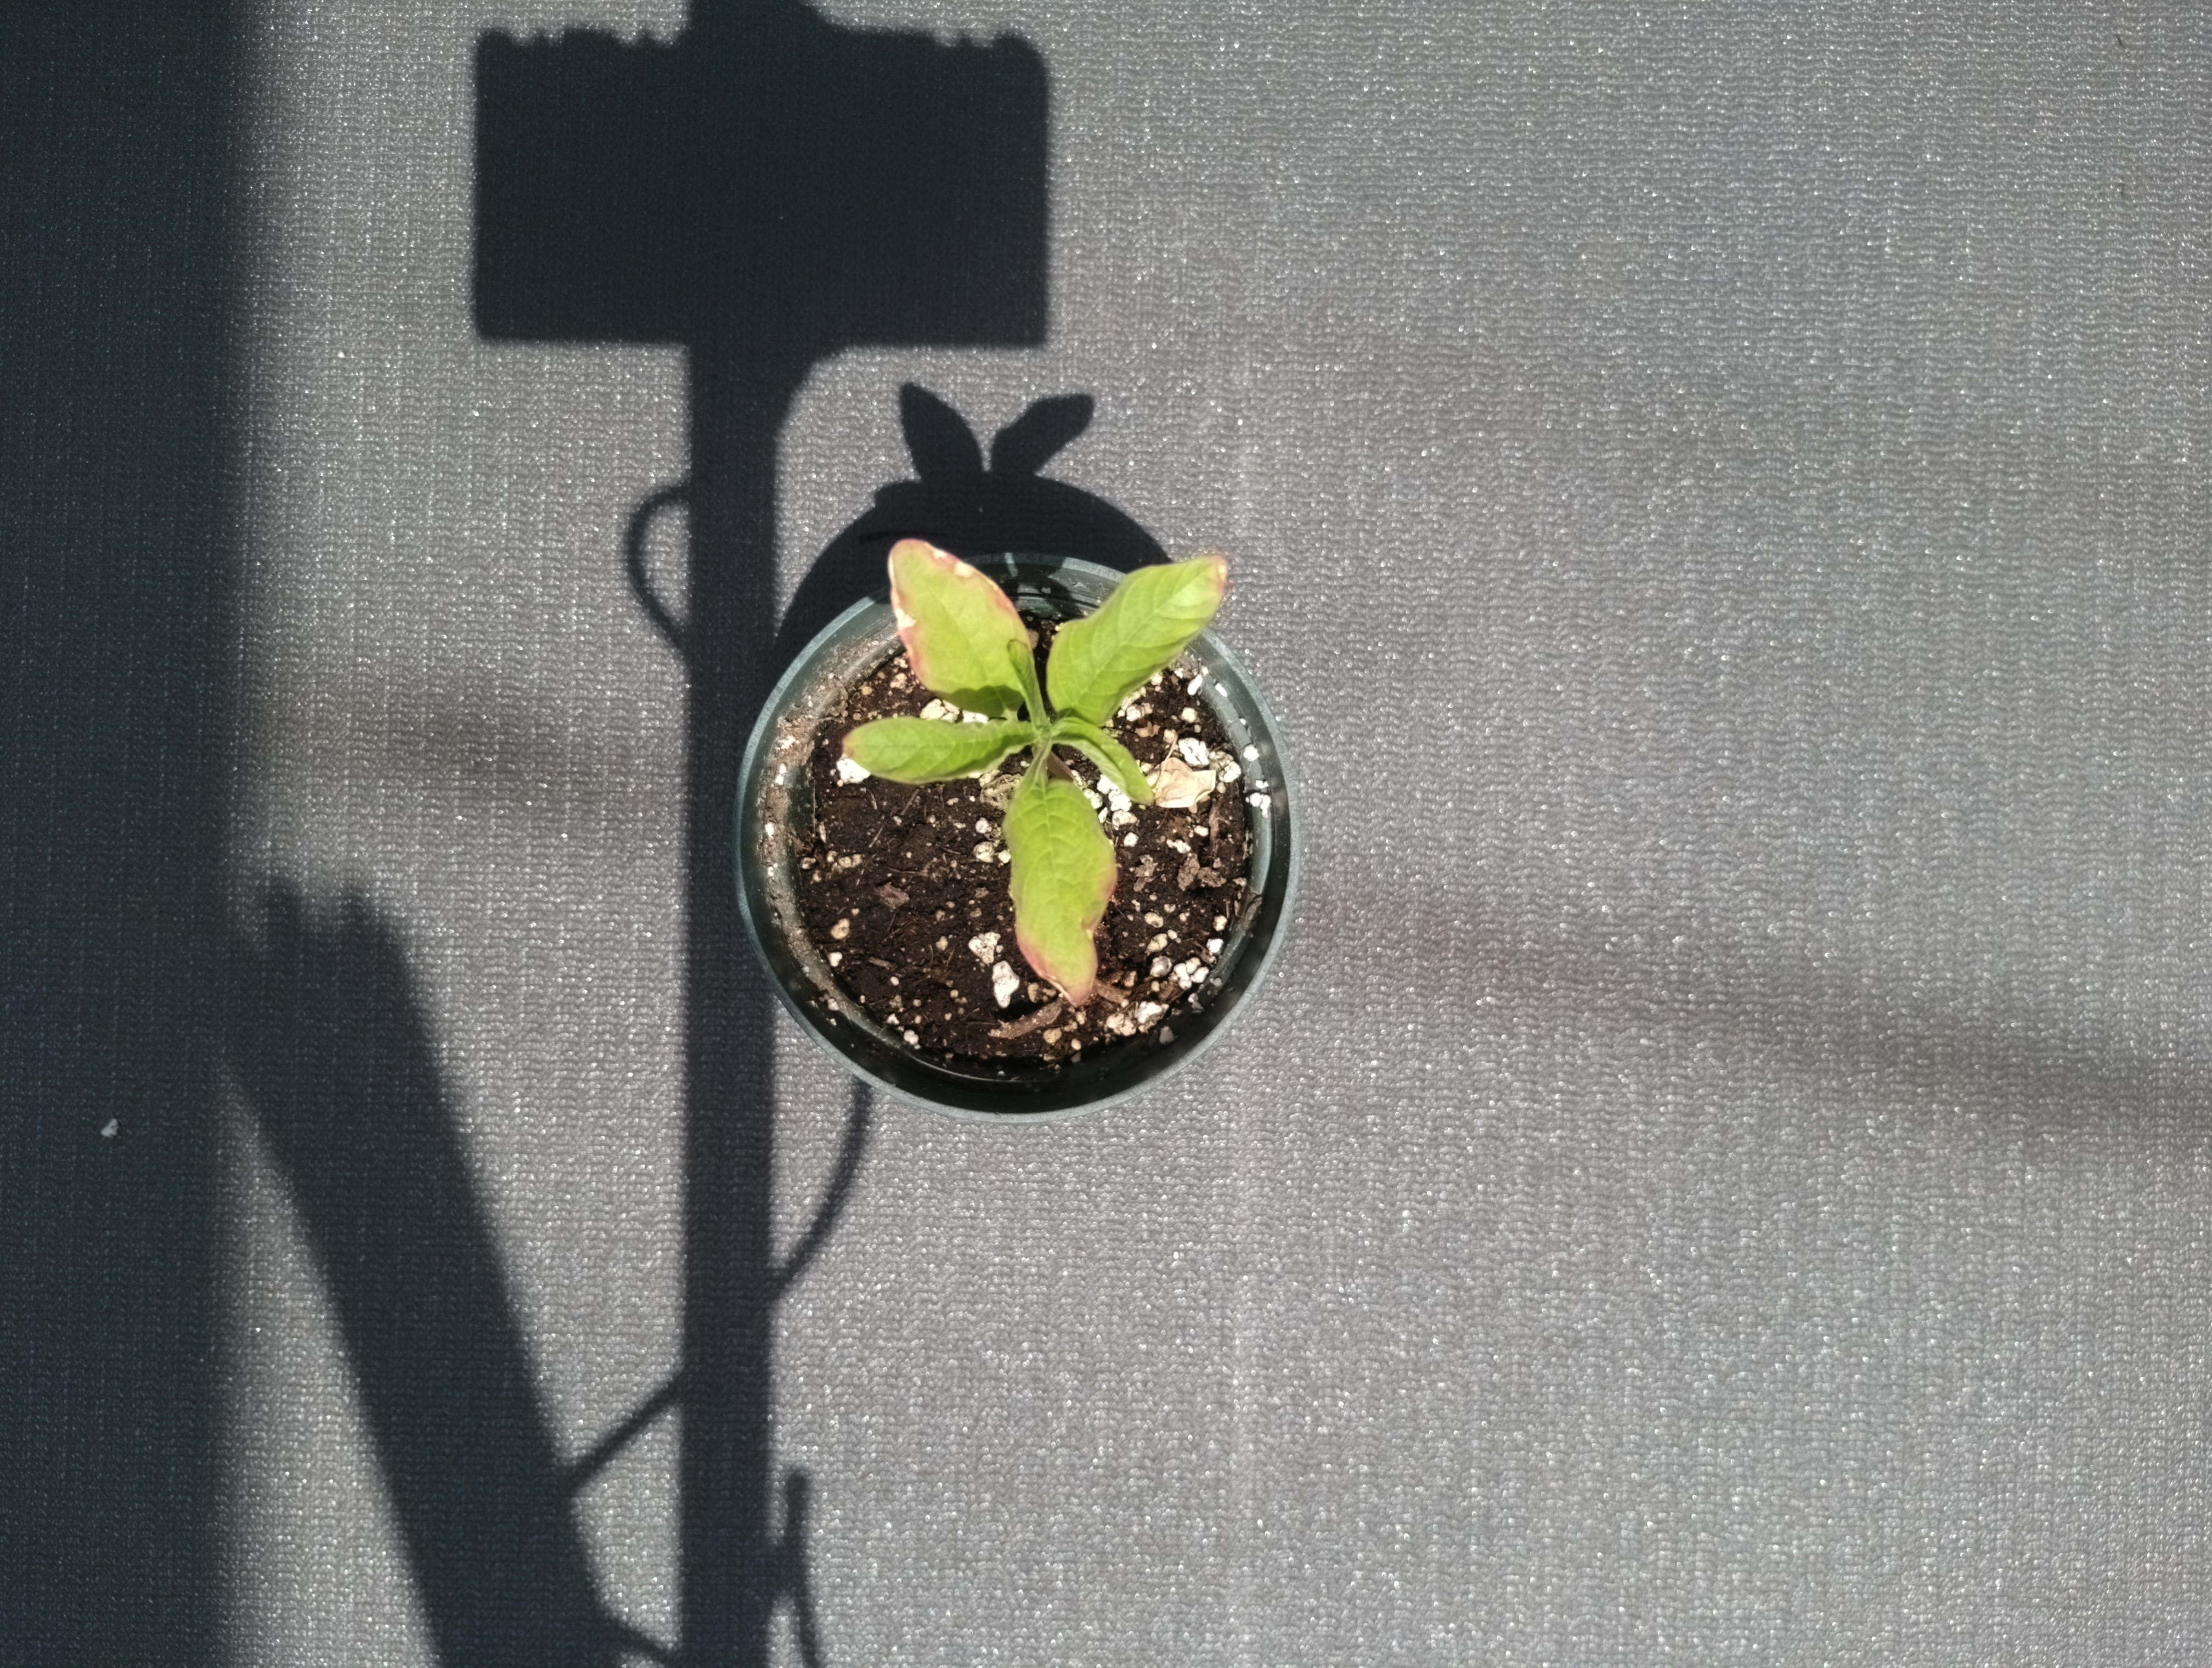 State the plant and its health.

waterhemp, healthy untreated
